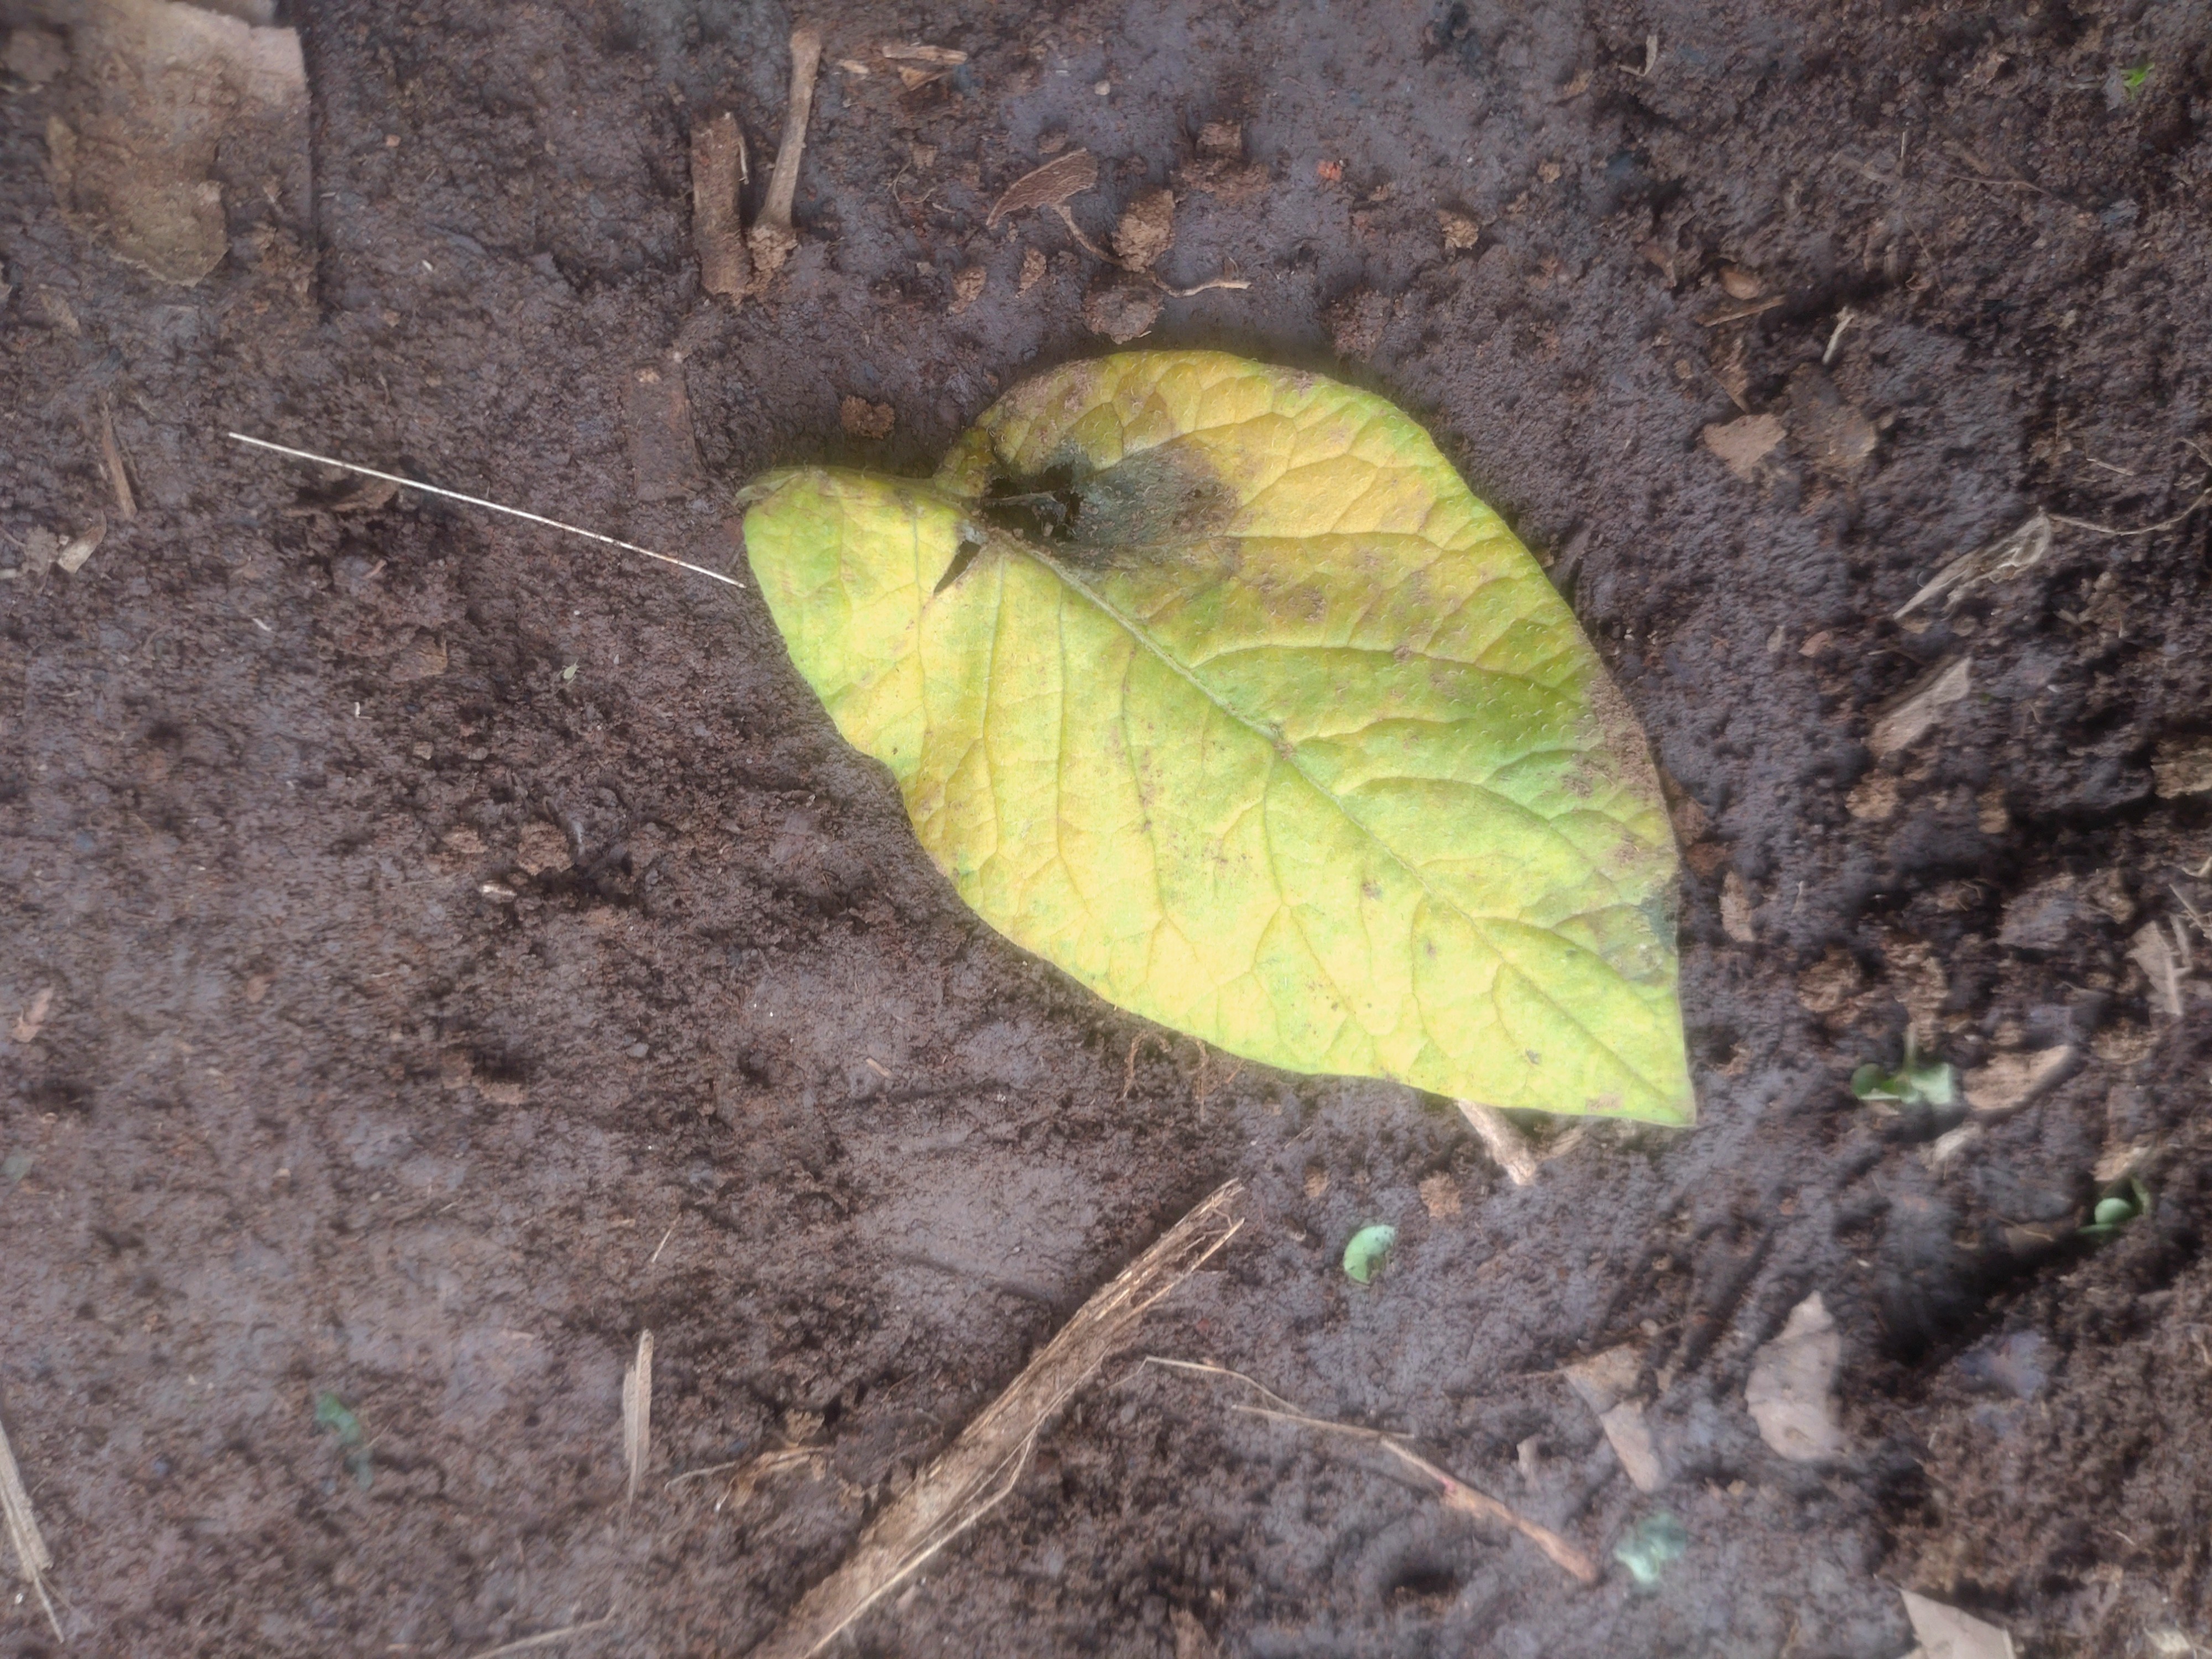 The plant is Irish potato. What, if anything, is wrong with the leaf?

late blight
